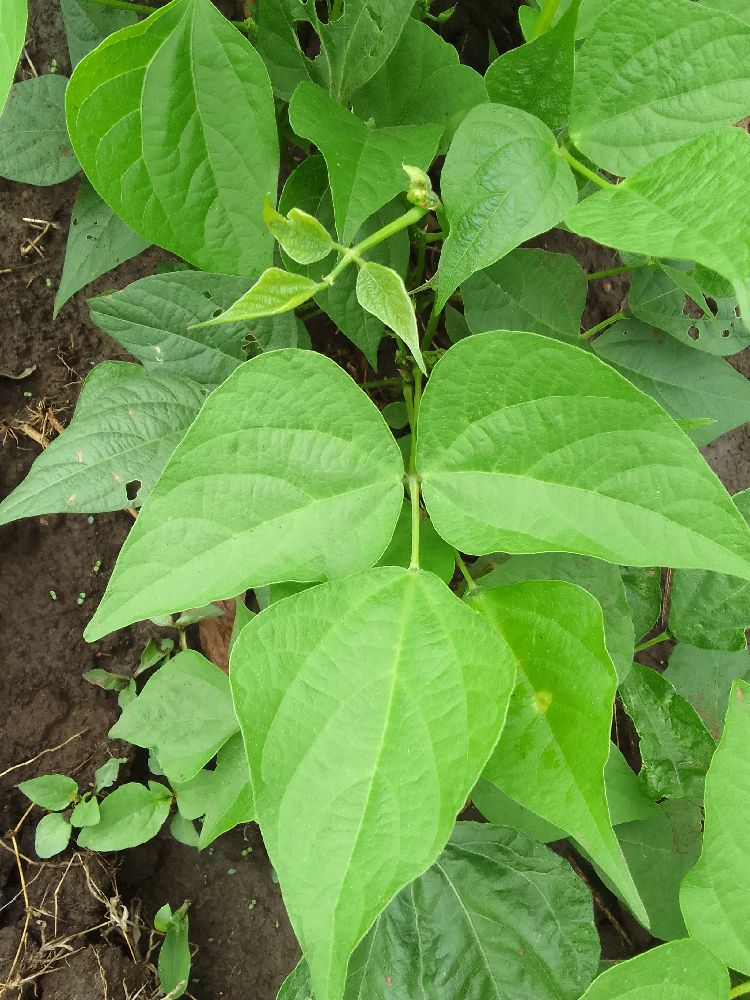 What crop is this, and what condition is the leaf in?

common bean, healthy
